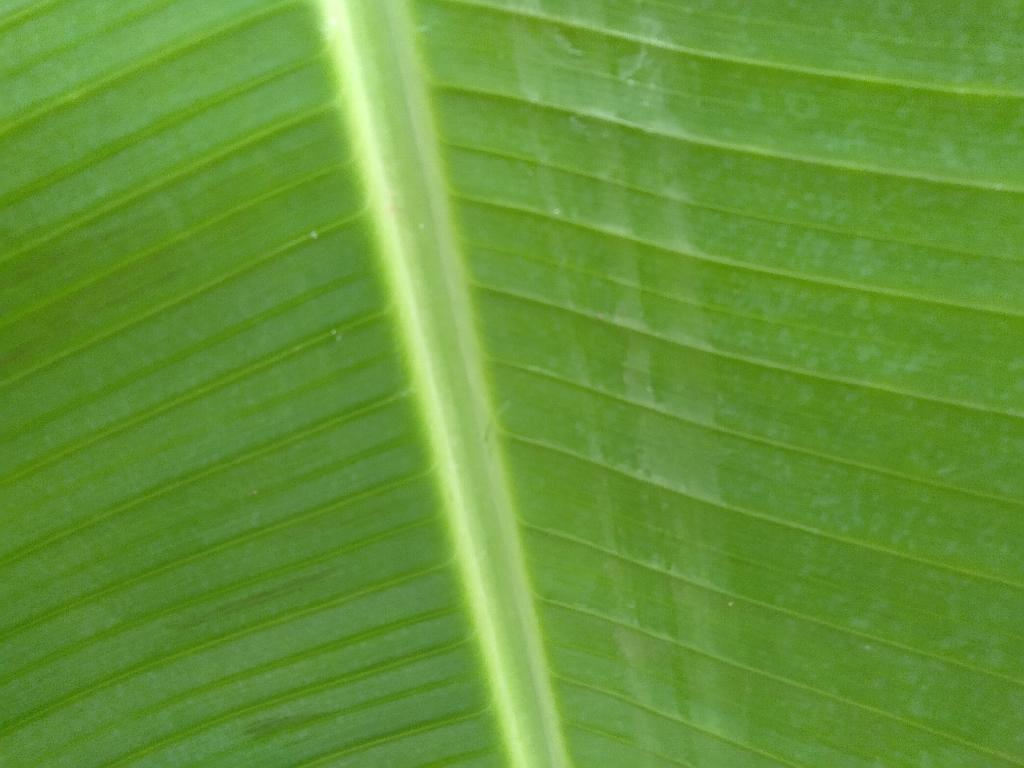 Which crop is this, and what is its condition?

banana, healthy
